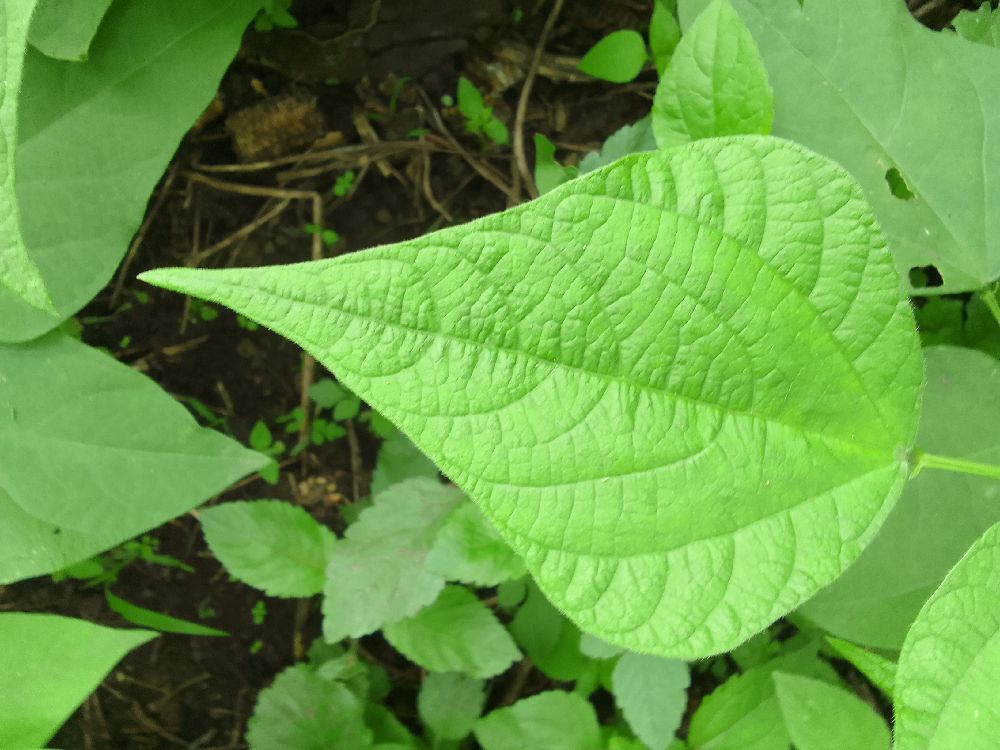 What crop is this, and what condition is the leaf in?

common bean, healthy
